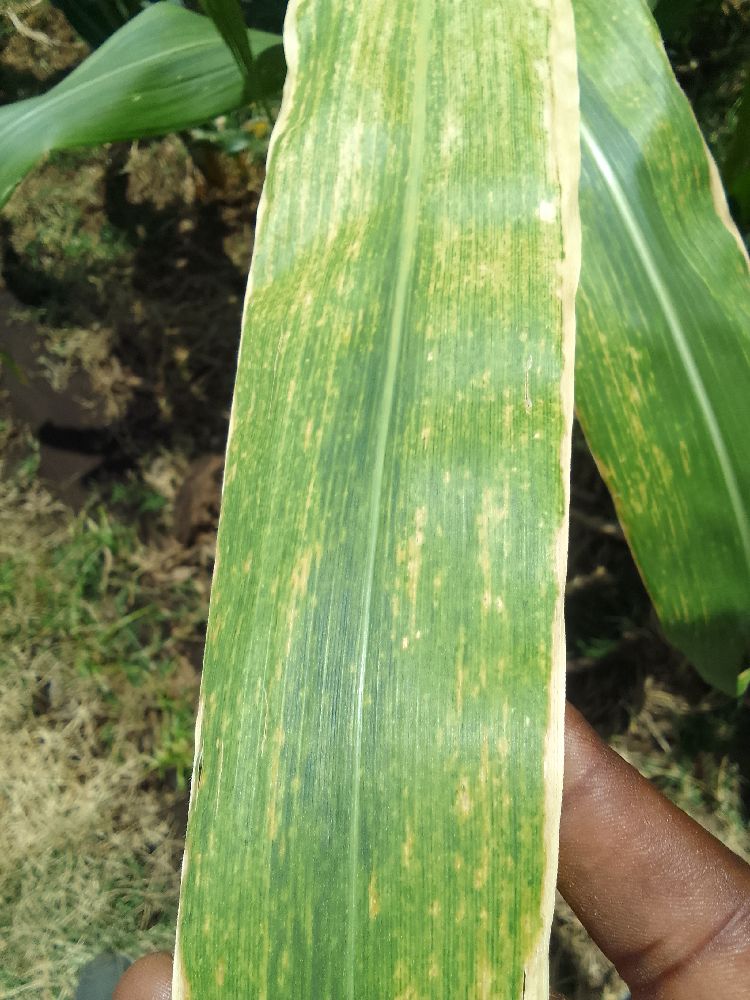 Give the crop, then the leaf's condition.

maize, maize lethal necrosis
